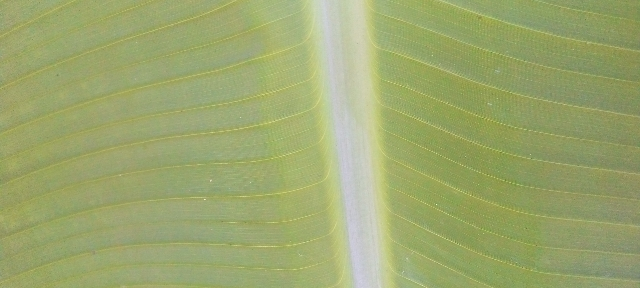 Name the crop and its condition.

banana, healthy
